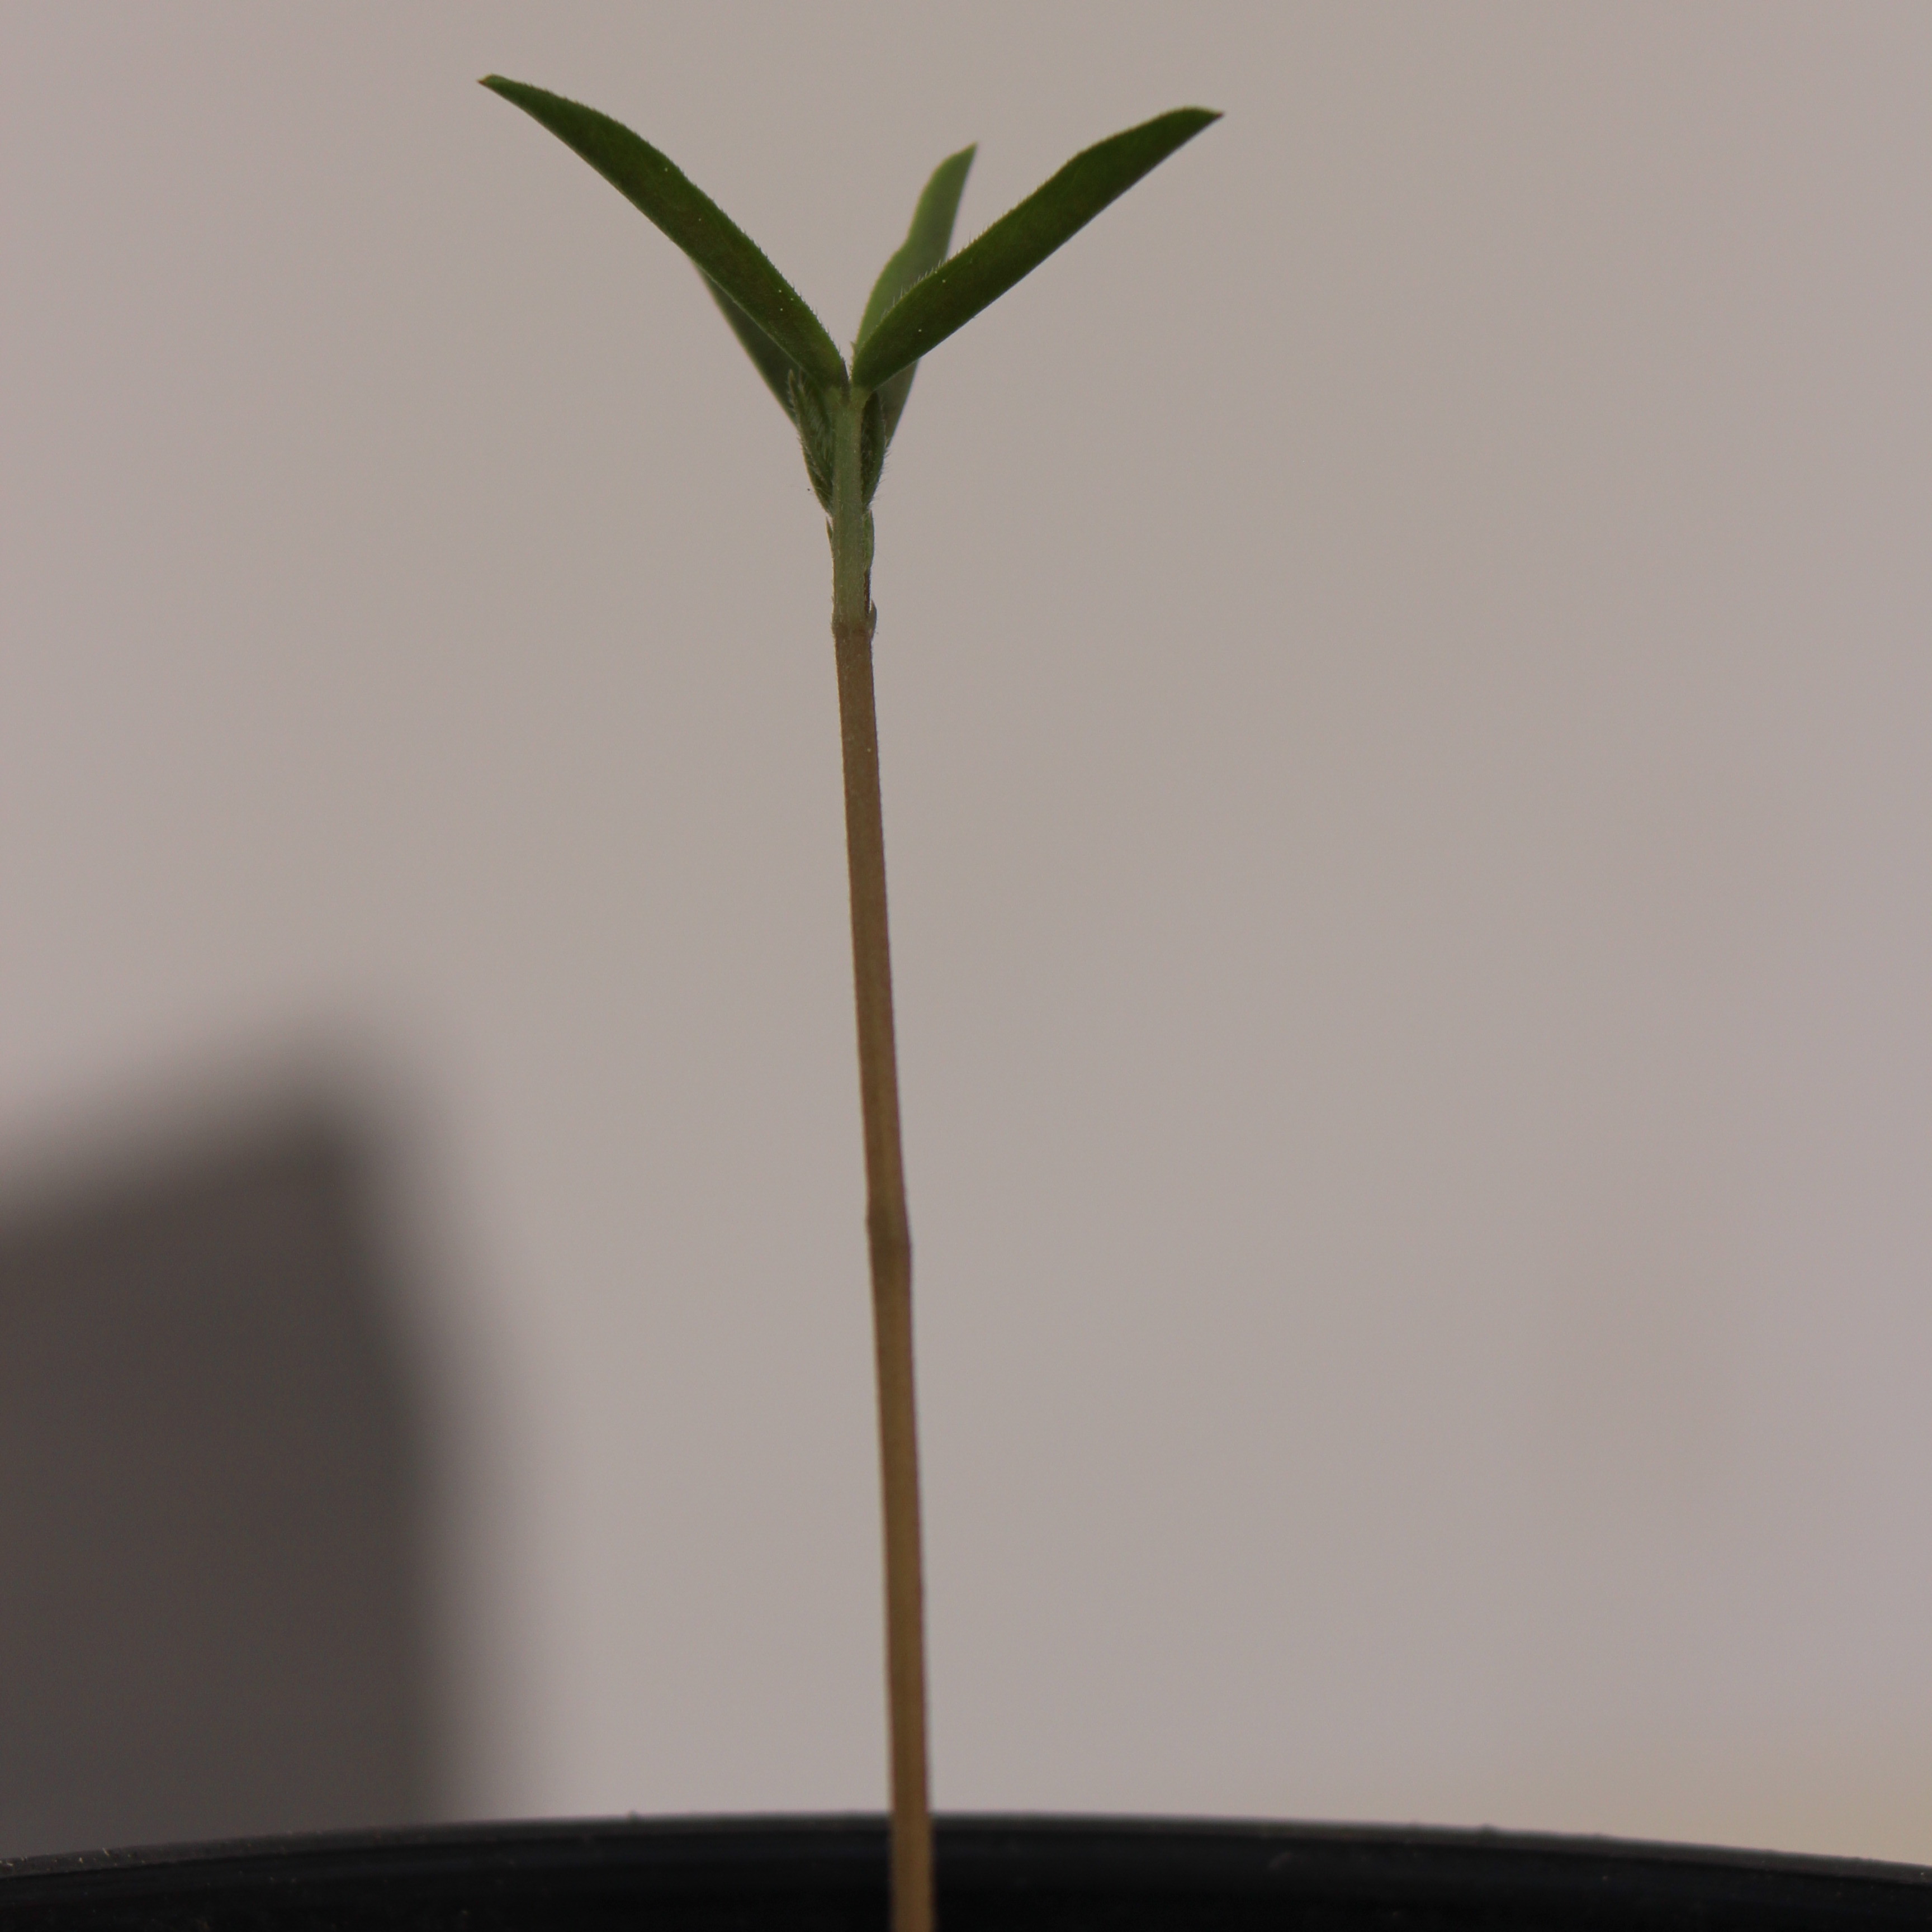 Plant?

Vicia sativa
